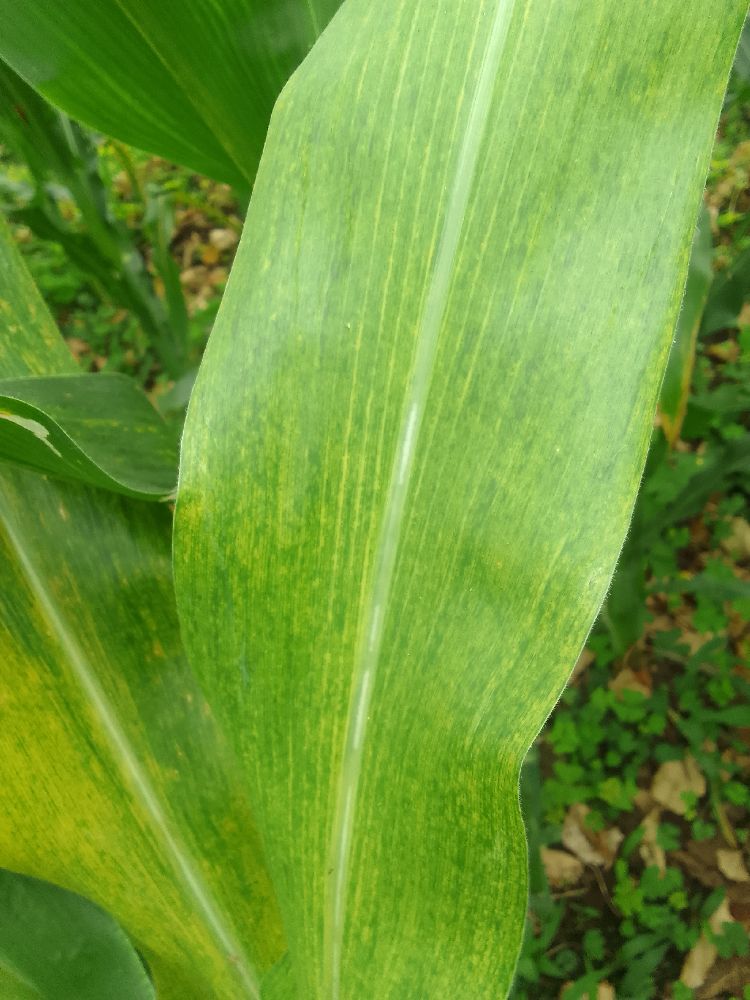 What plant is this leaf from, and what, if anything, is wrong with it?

maize, maize lethal necrosis
